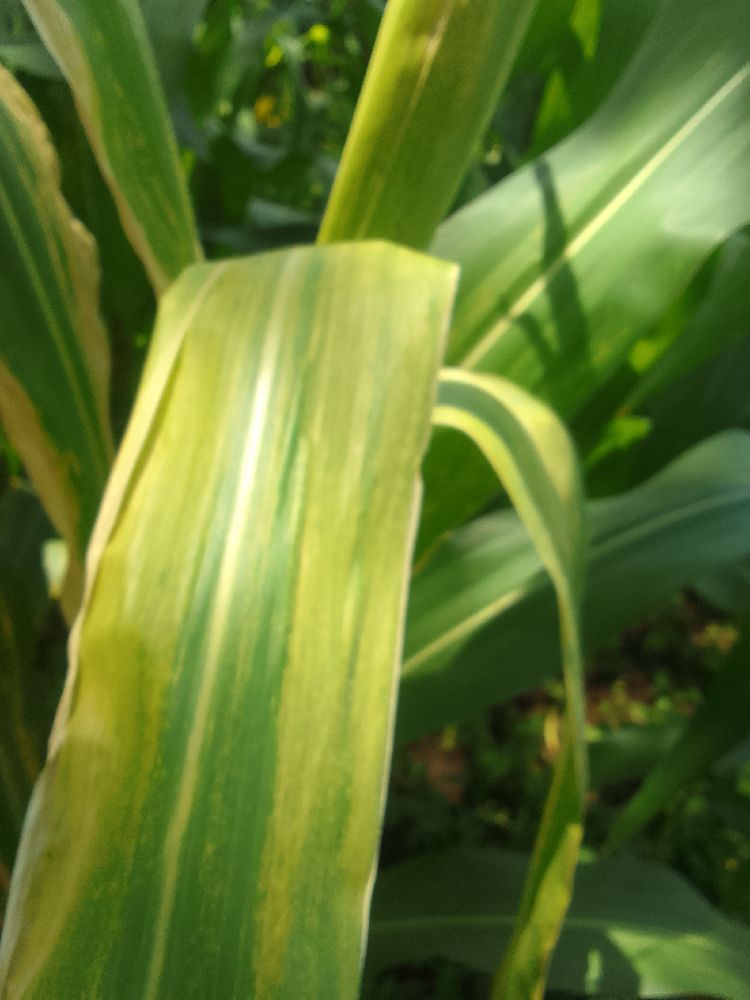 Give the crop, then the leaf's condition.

maize, maize lethal necrosis
